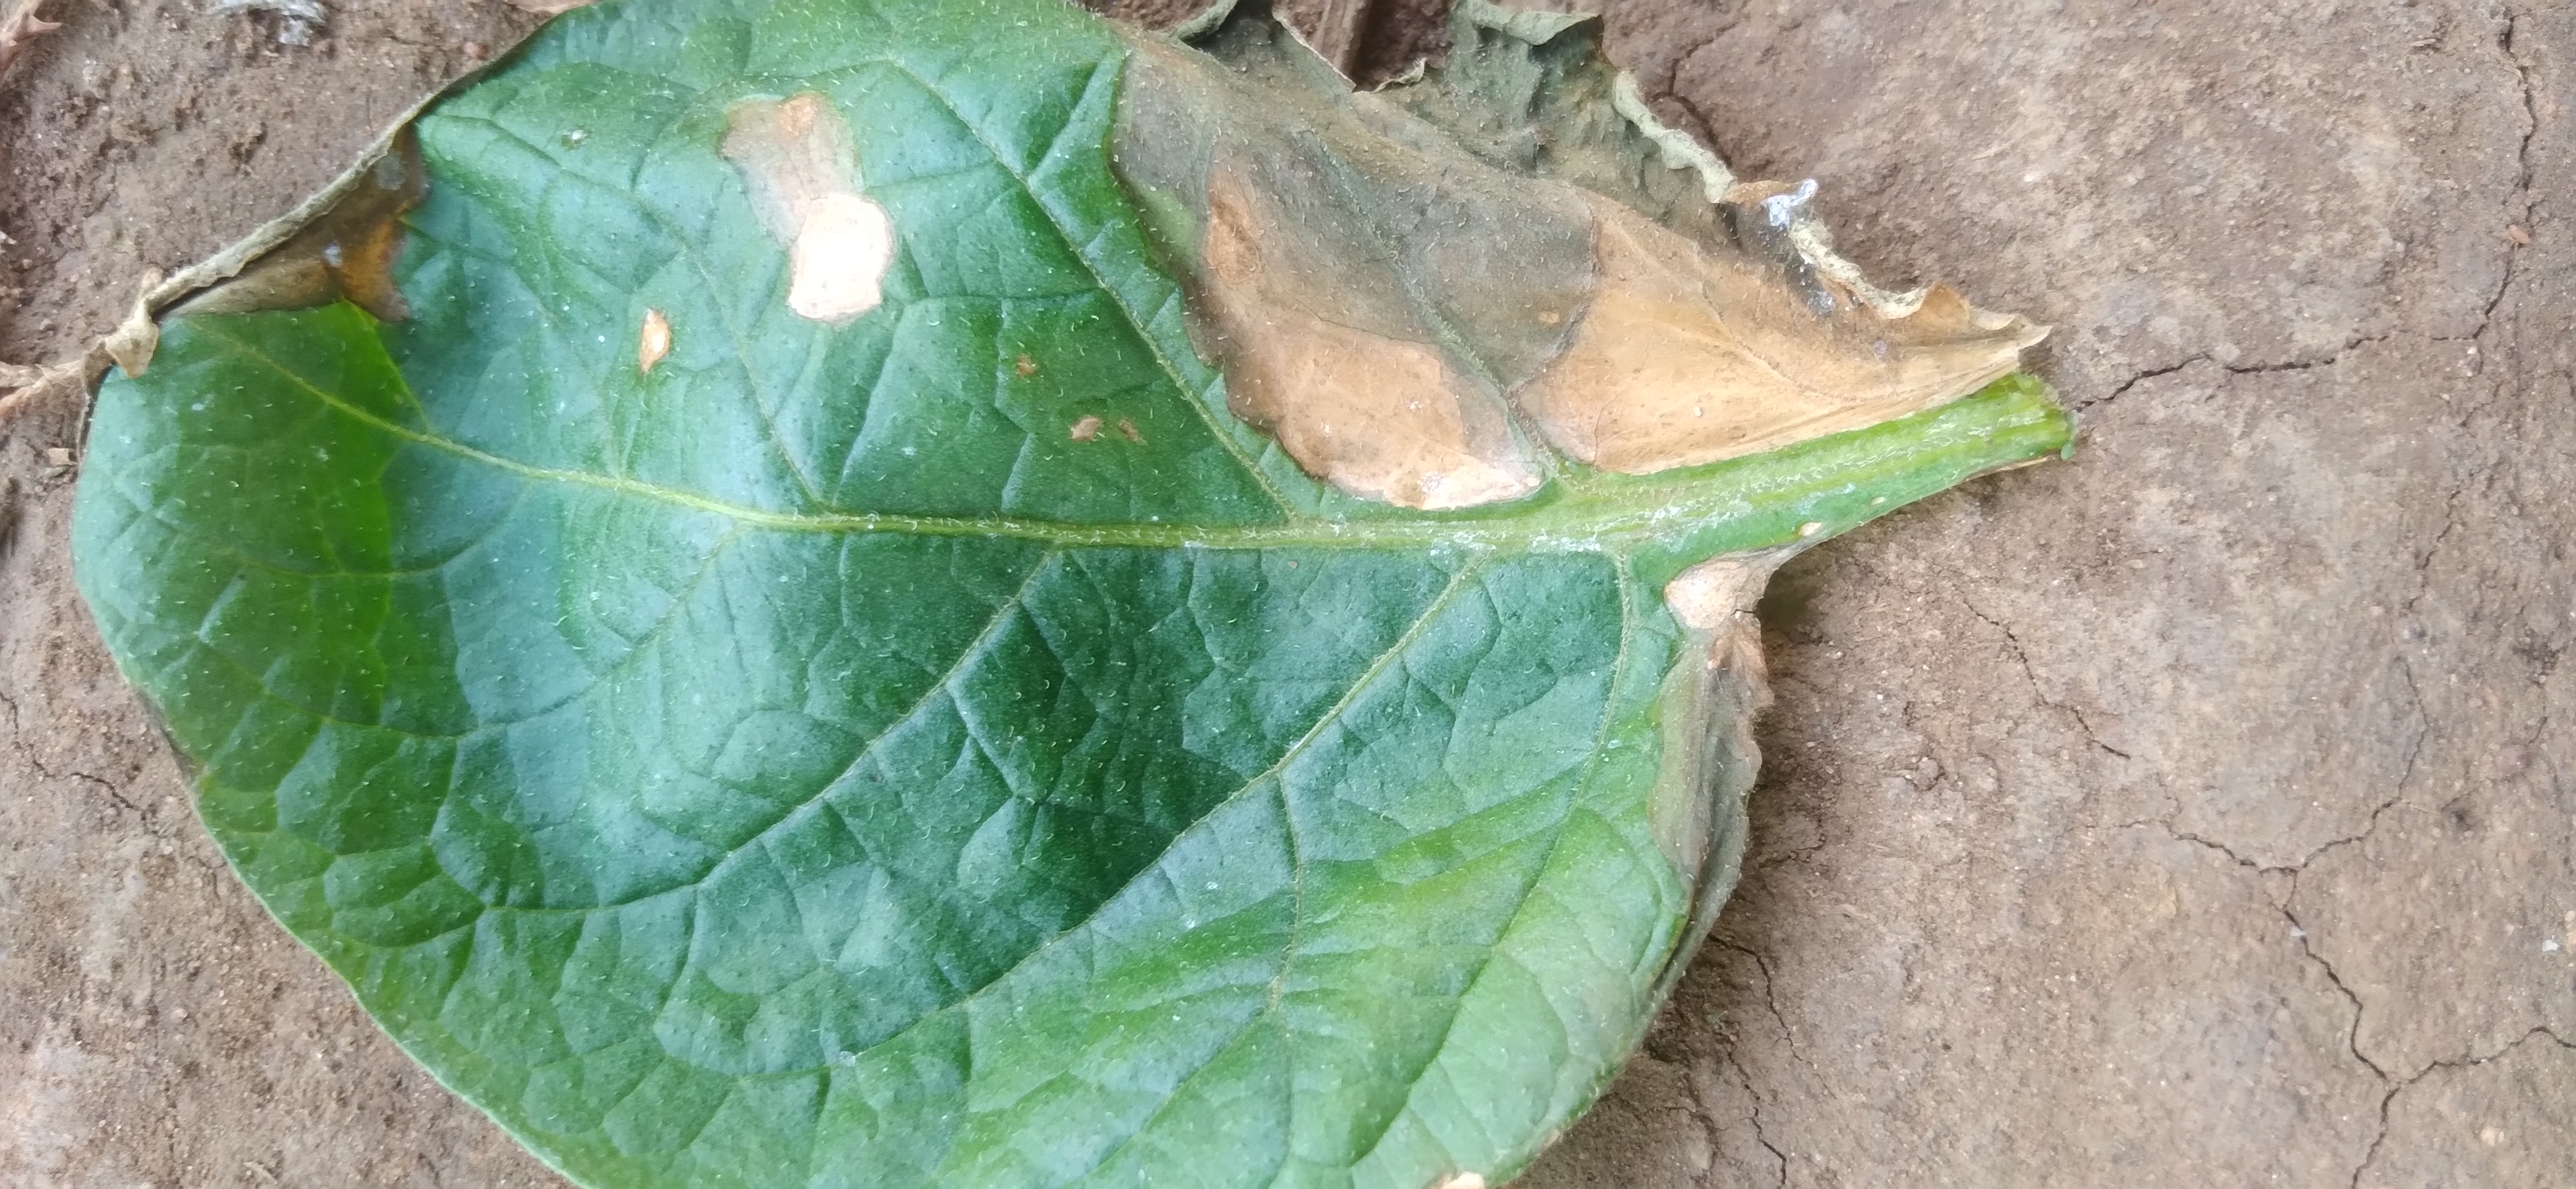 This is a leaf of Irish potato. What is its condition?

early blight
